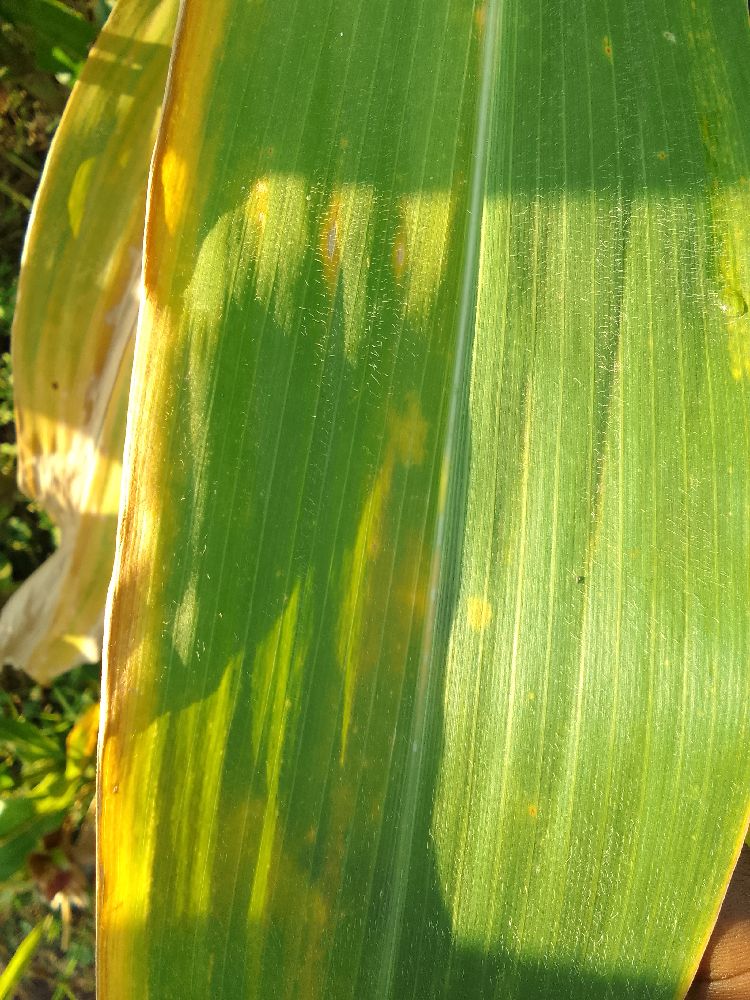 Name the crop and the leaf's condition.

maize, maize lethal necrosis
